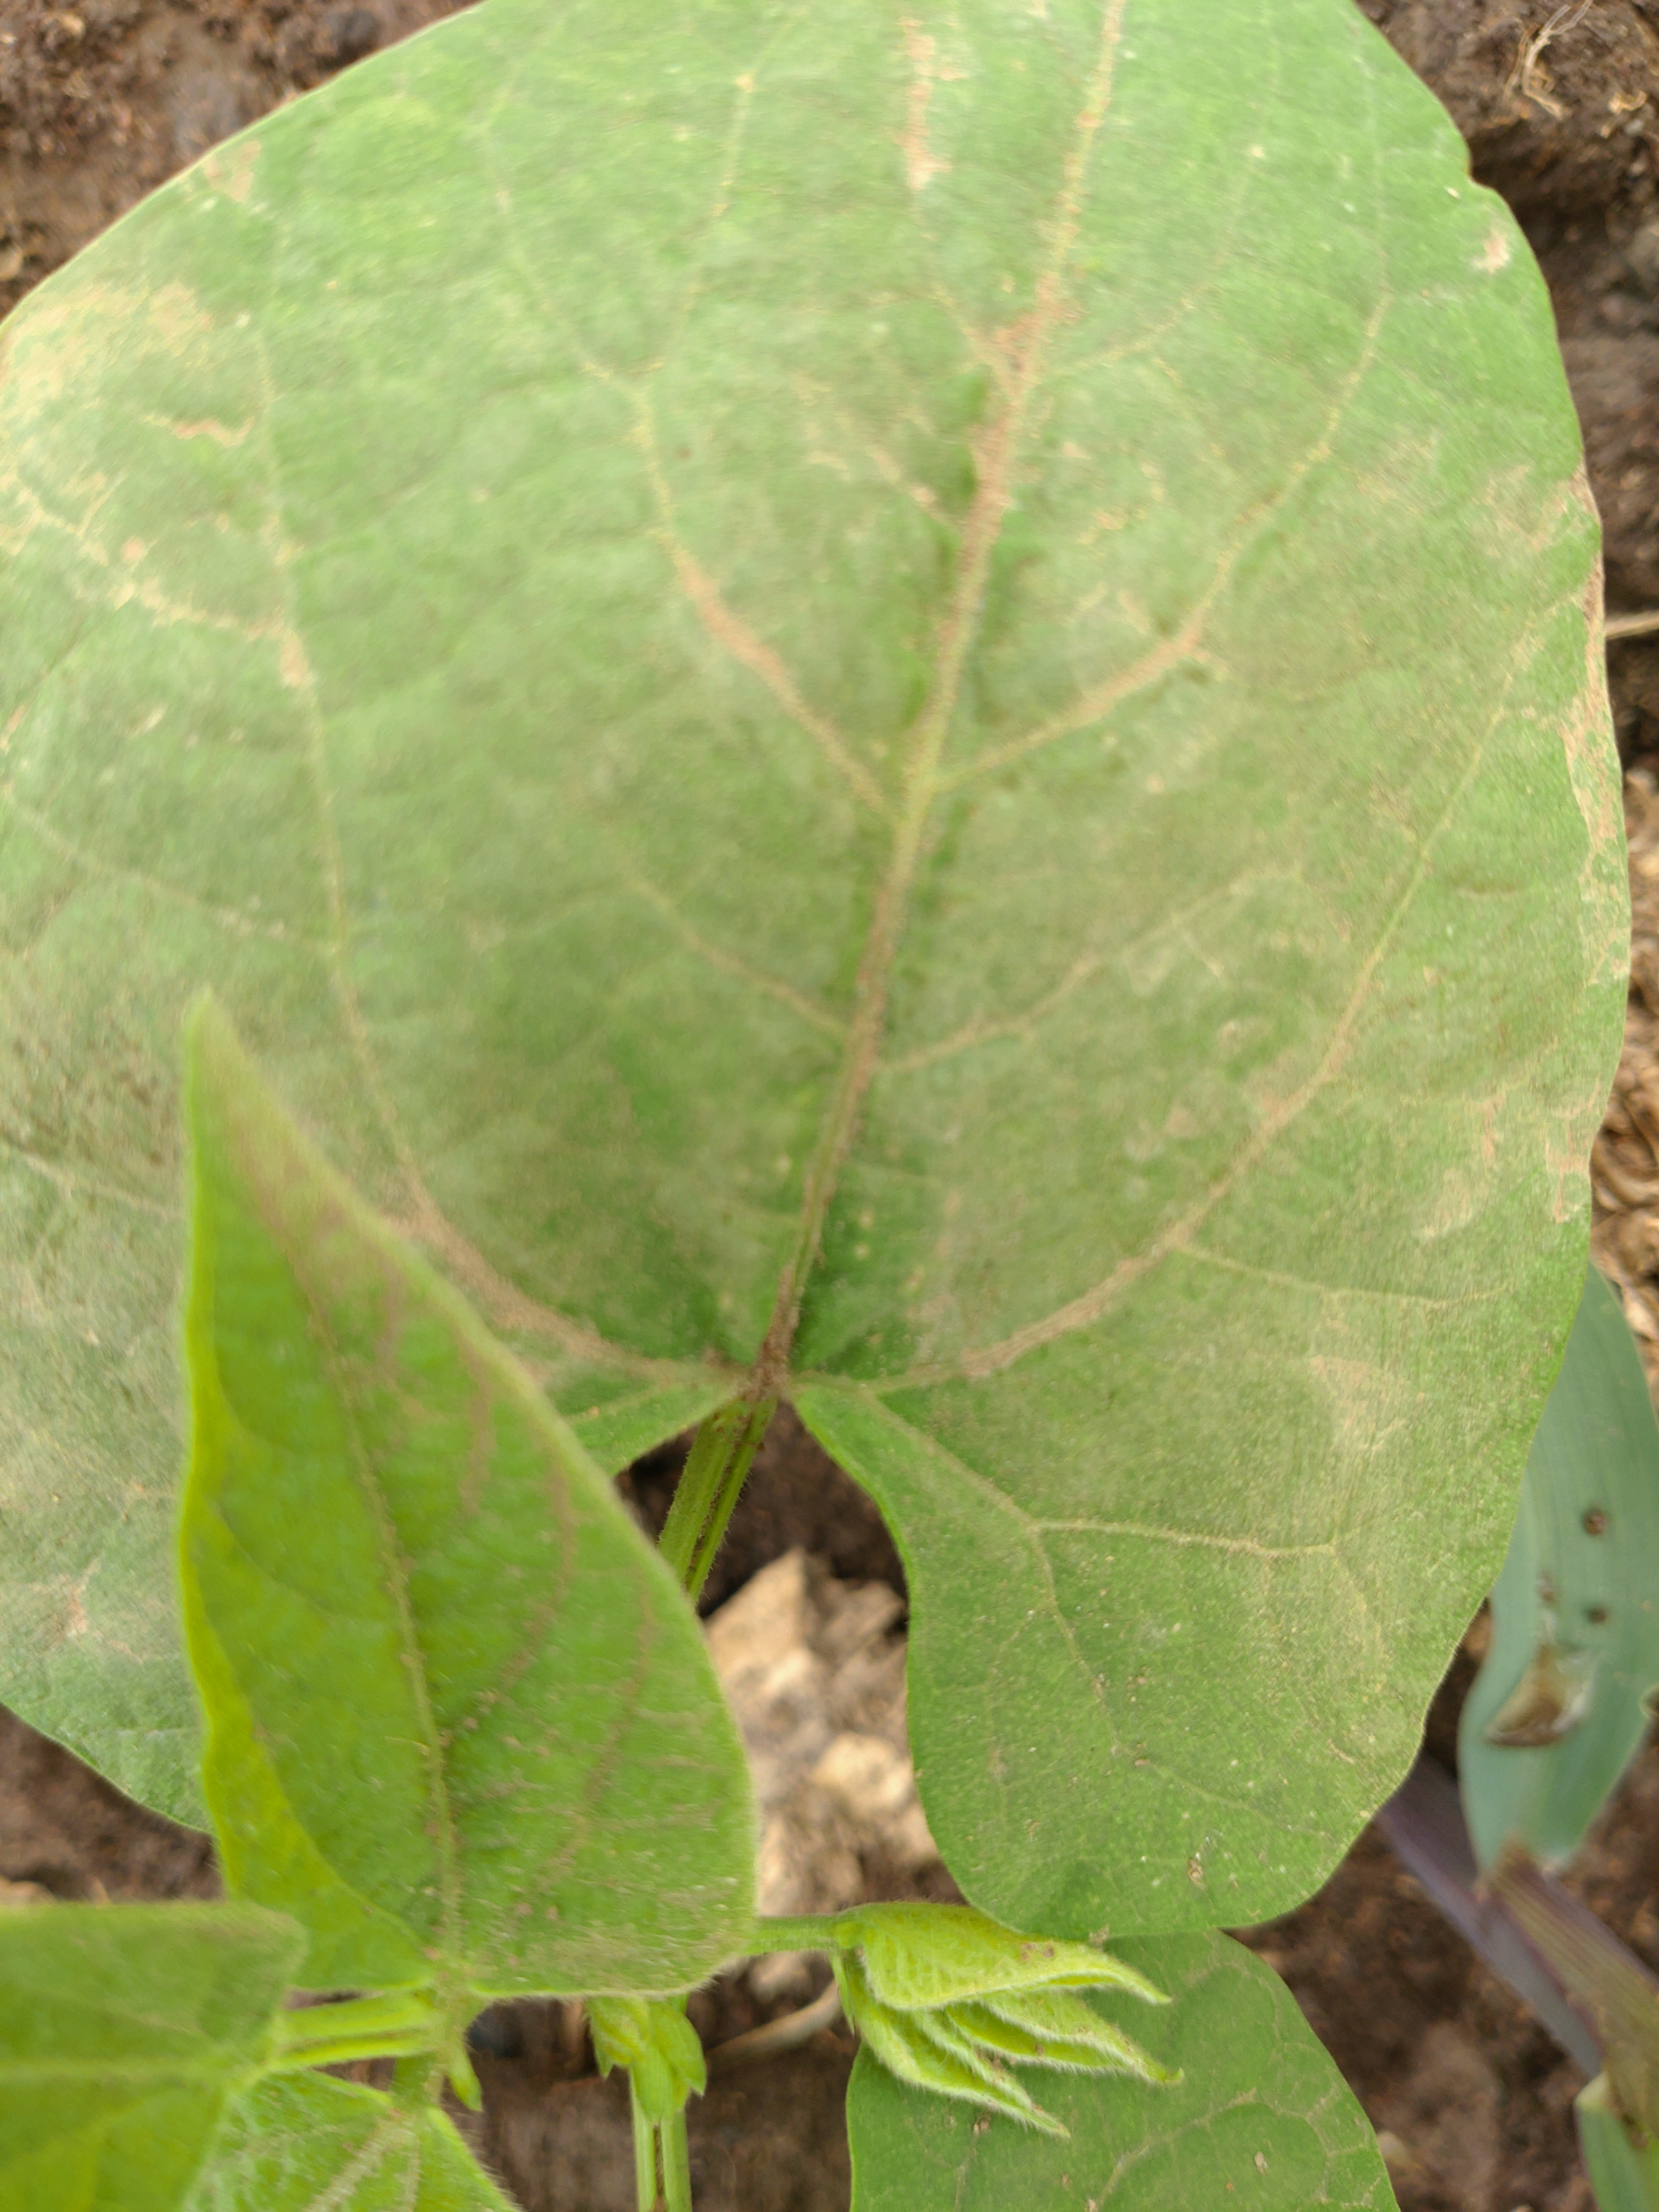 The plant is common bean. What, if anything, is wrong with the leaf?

healthy
